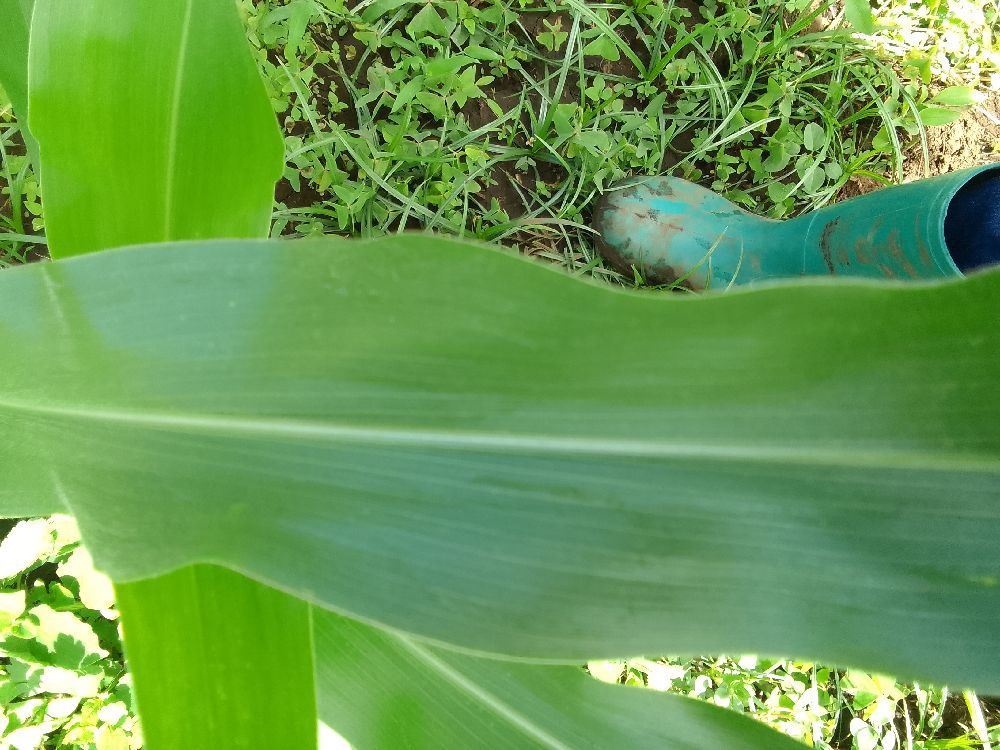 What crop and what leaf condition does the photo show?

maize, healthy
